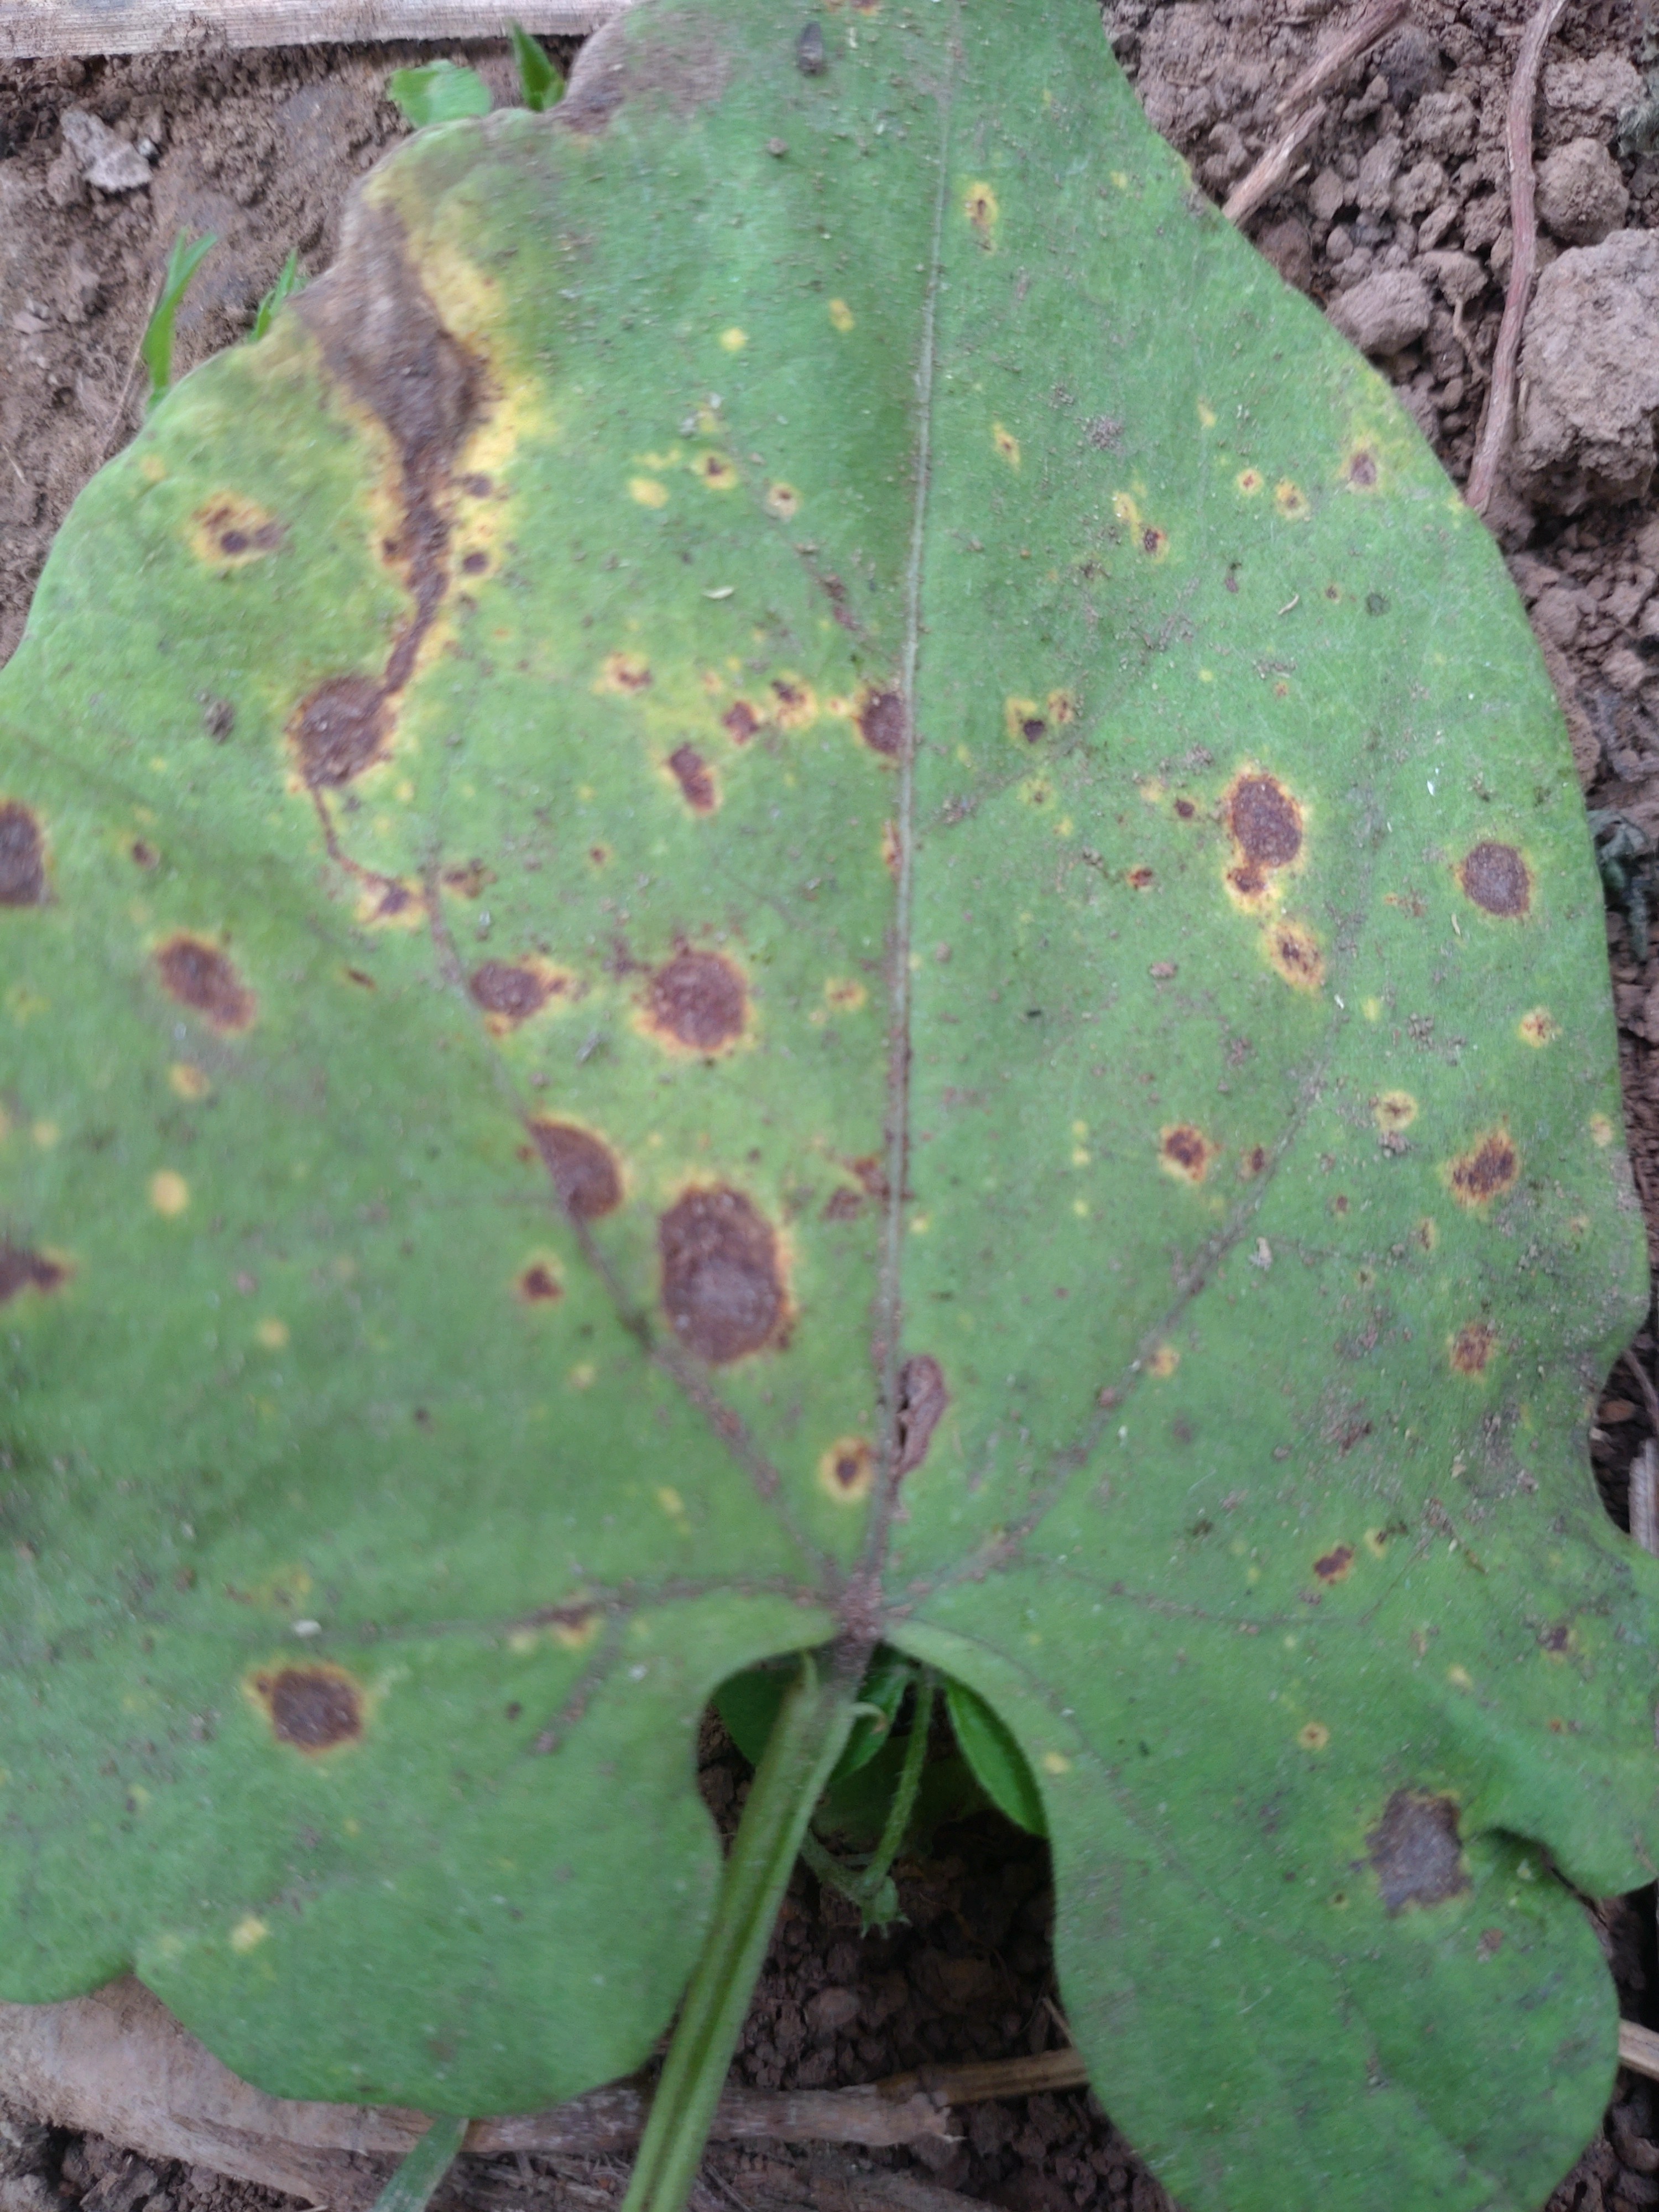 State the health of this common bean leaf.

rust
